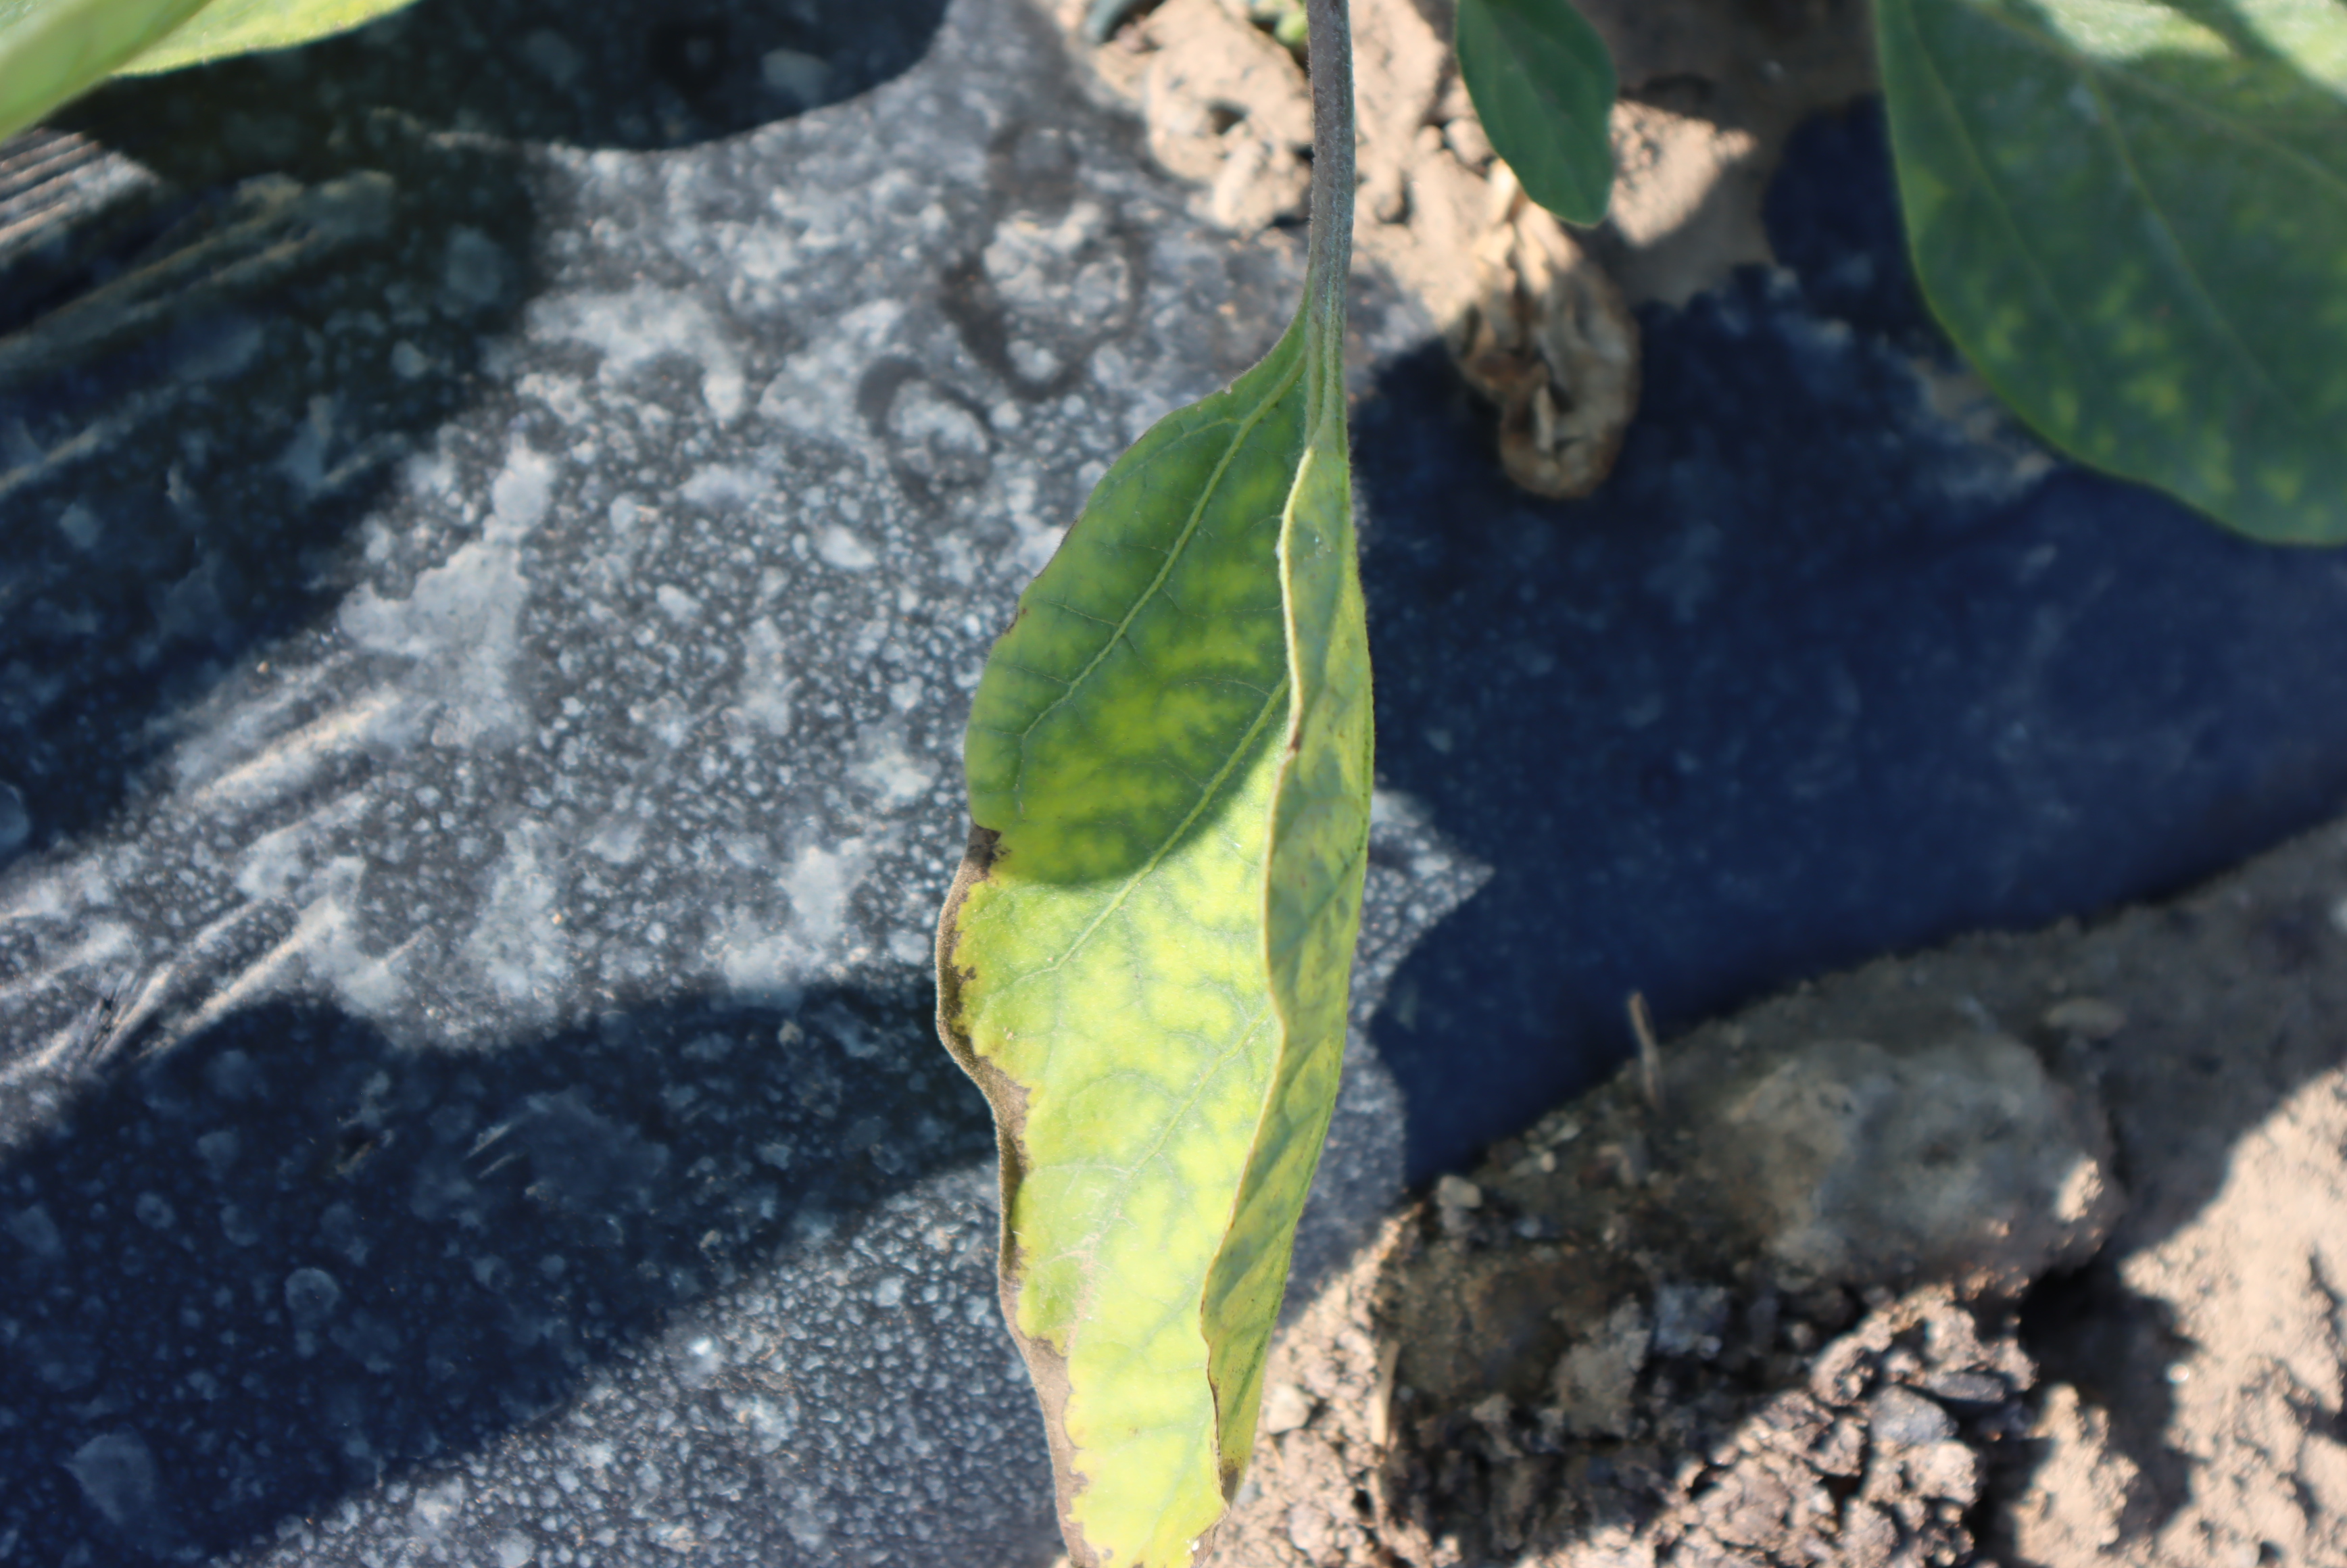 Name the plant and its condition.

aubergine, excess water
